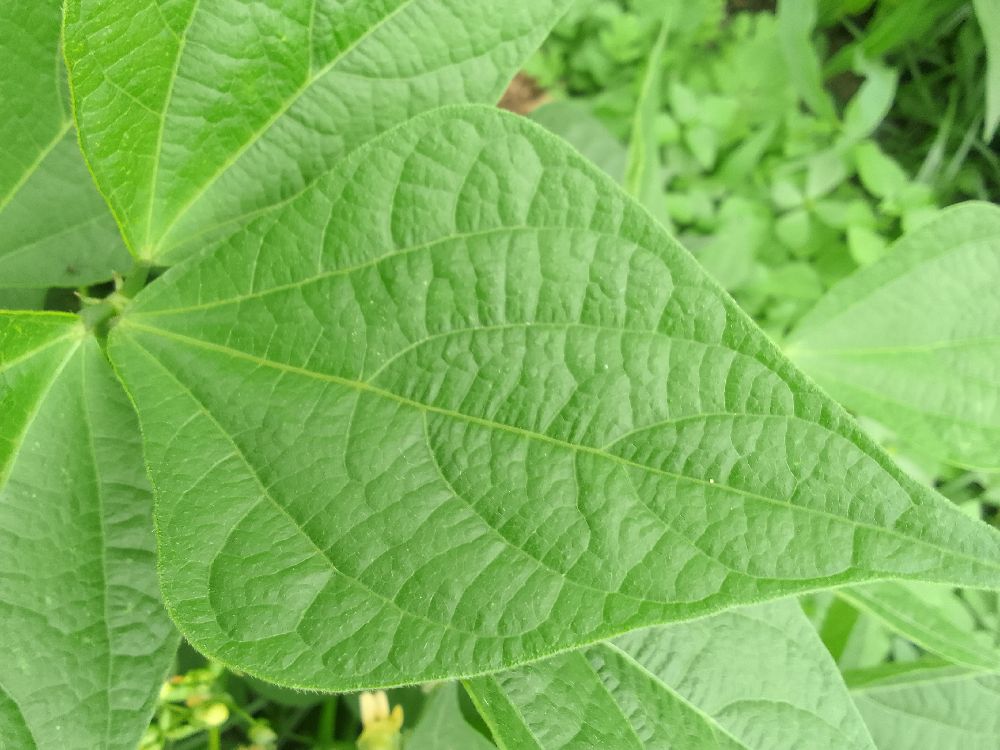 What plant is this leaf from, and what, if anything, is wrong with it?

common bean, healthy
